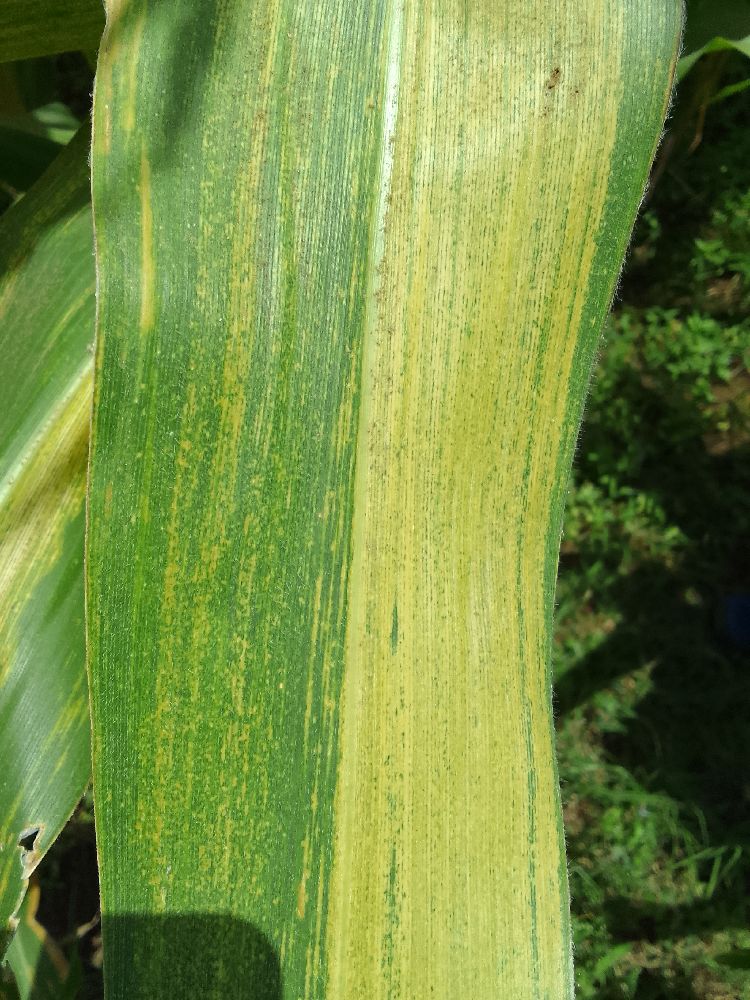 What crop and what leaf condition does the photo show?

maize, maize lethal necrosis
